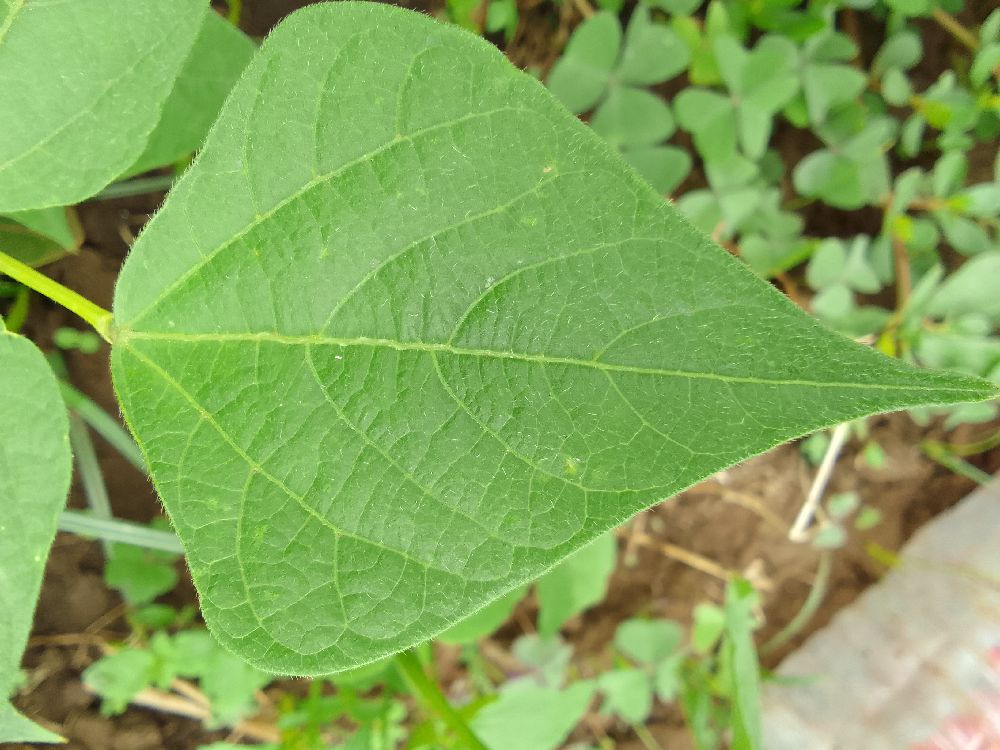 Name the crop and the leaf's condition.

common bean, healthy
